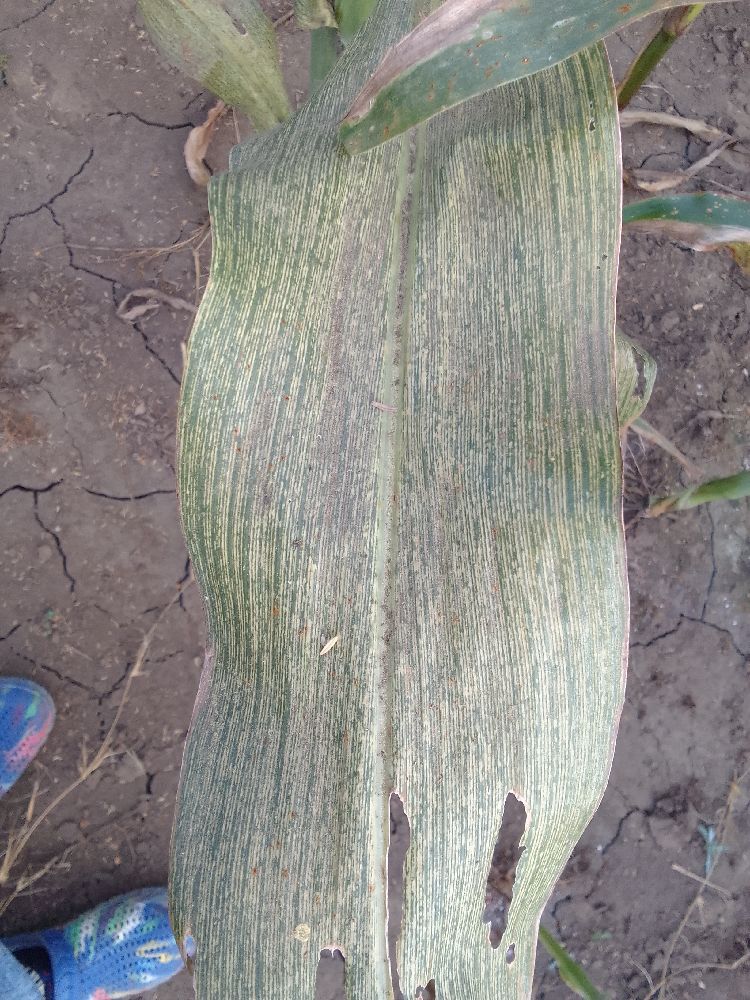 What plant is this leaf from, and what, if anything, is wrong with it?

maize, maize streak virus
